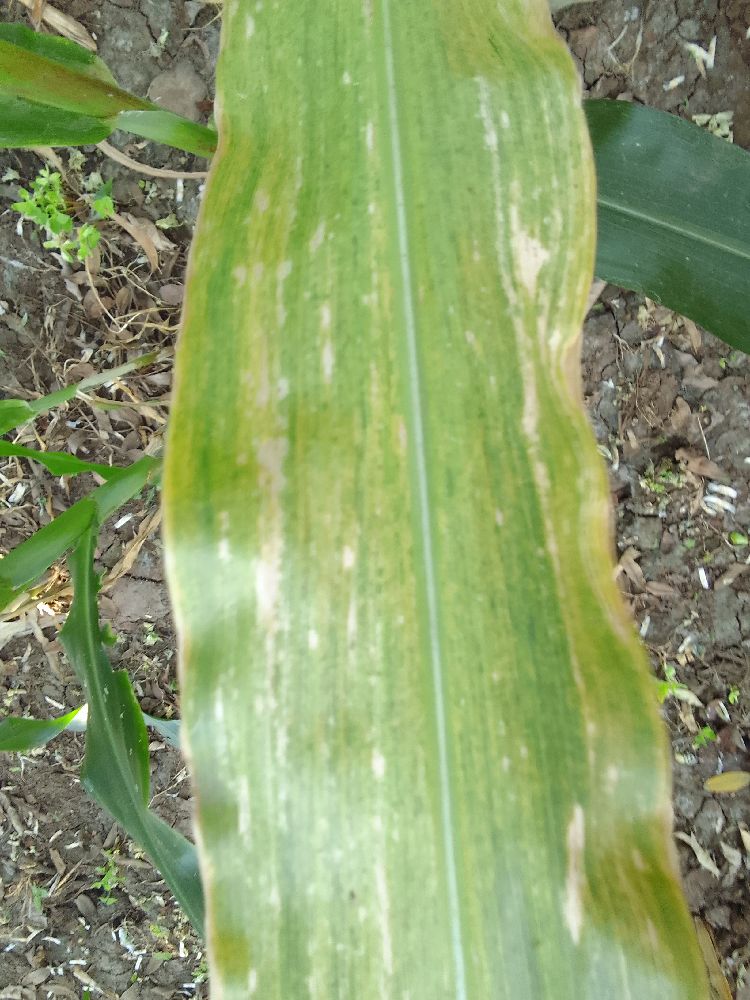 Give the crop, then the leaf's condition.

maize, maize lethal necrosis
